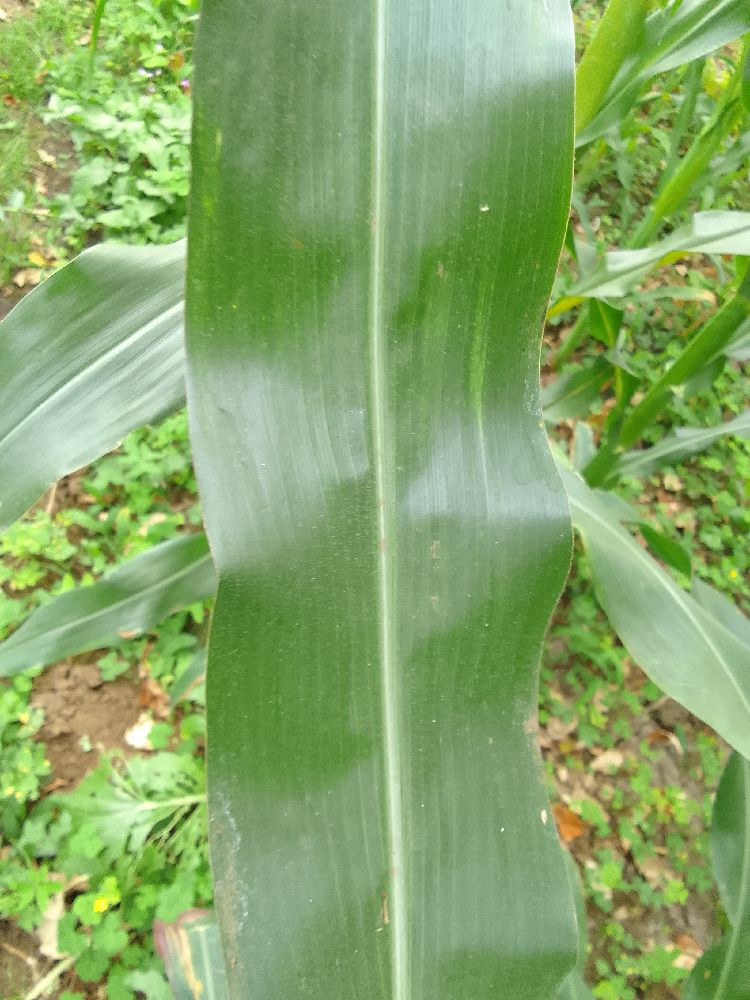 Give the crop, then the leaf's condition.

maize, healthy
